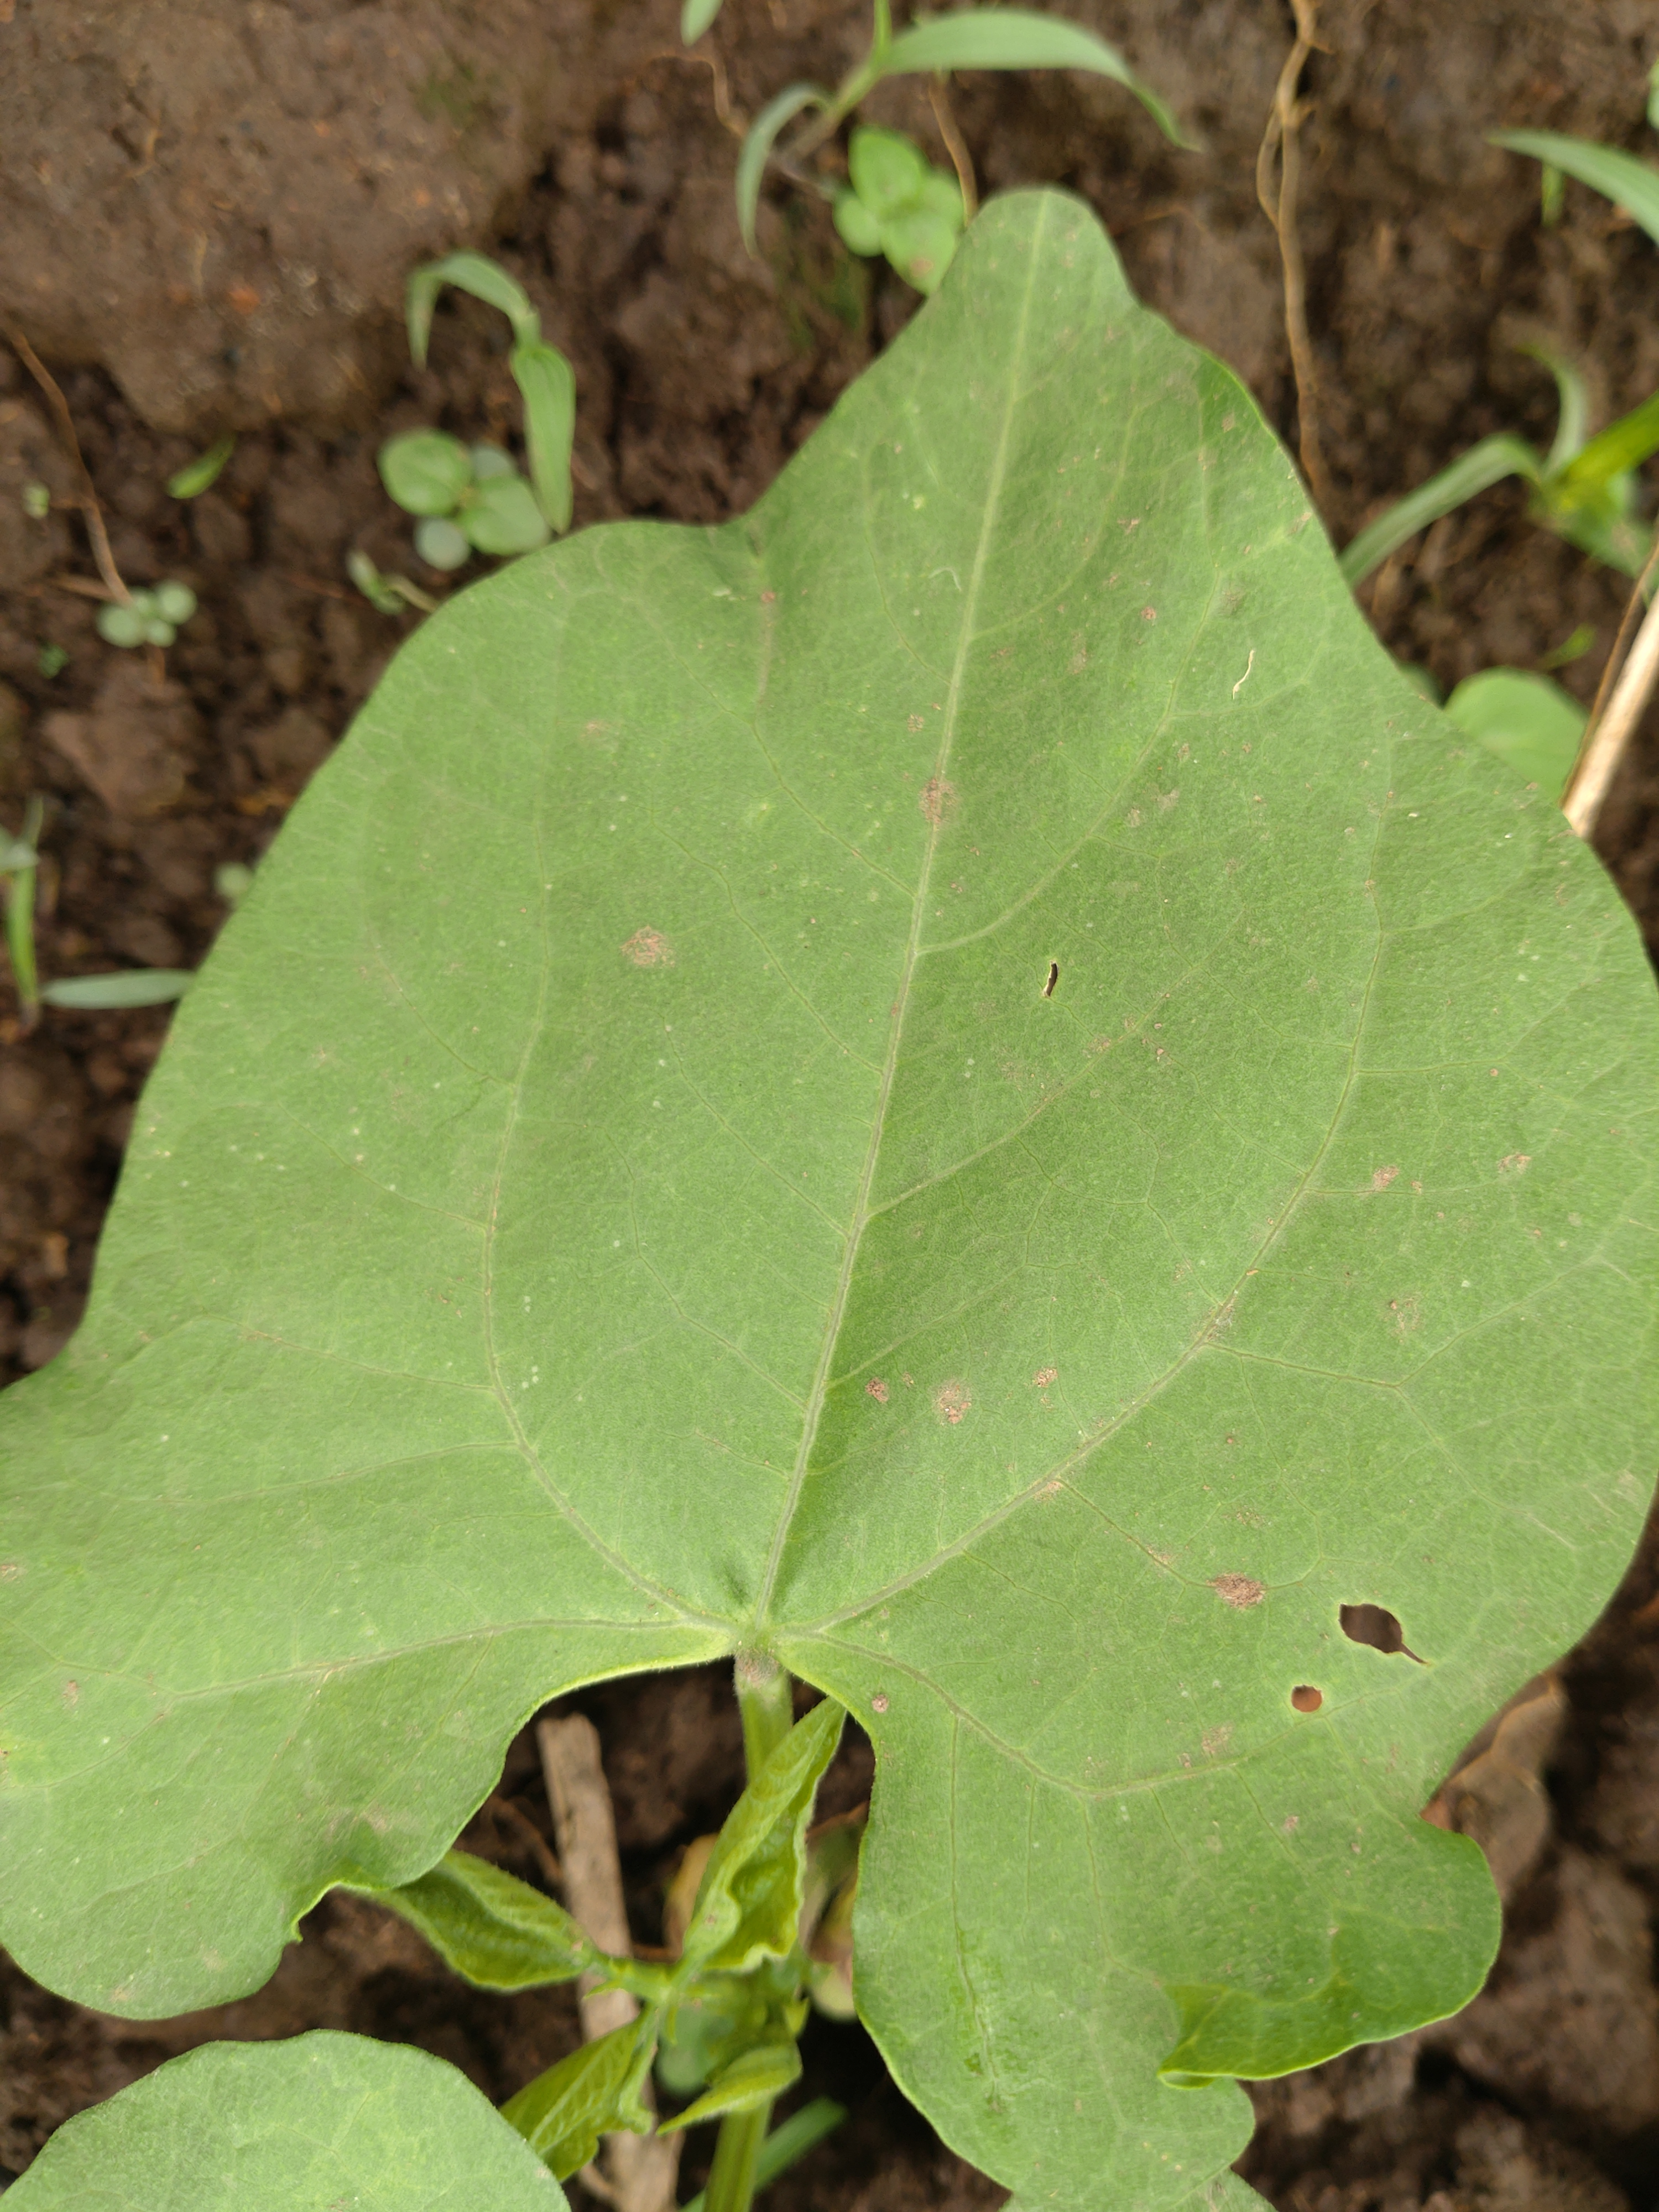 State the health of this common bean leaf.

healthy
